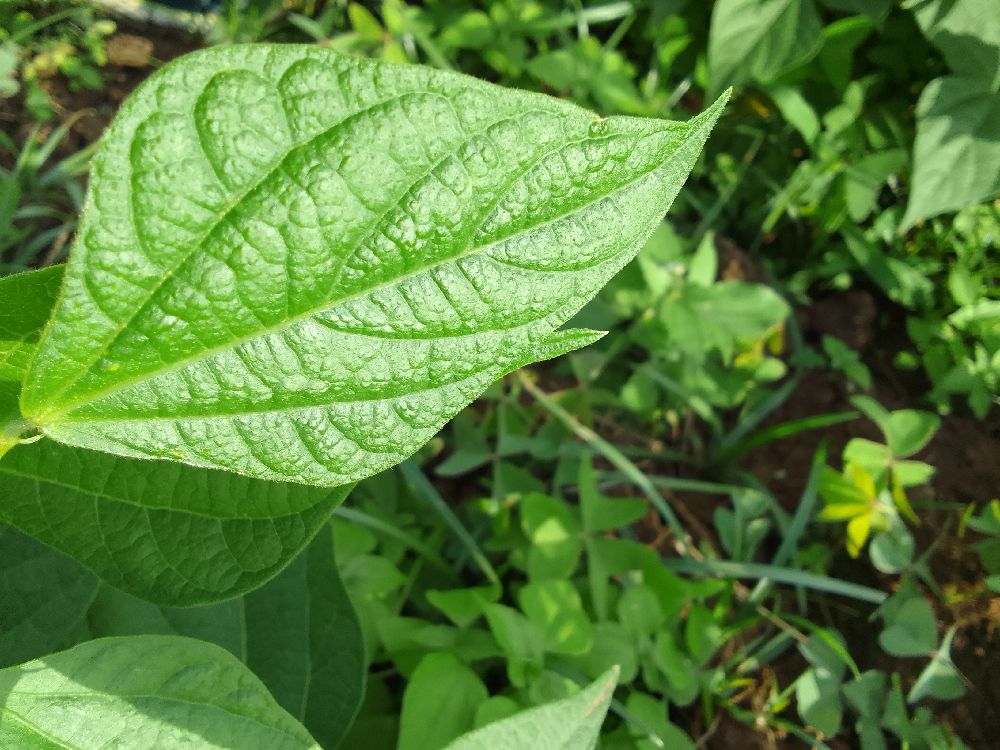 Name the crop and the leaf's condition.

common bean, healthy
